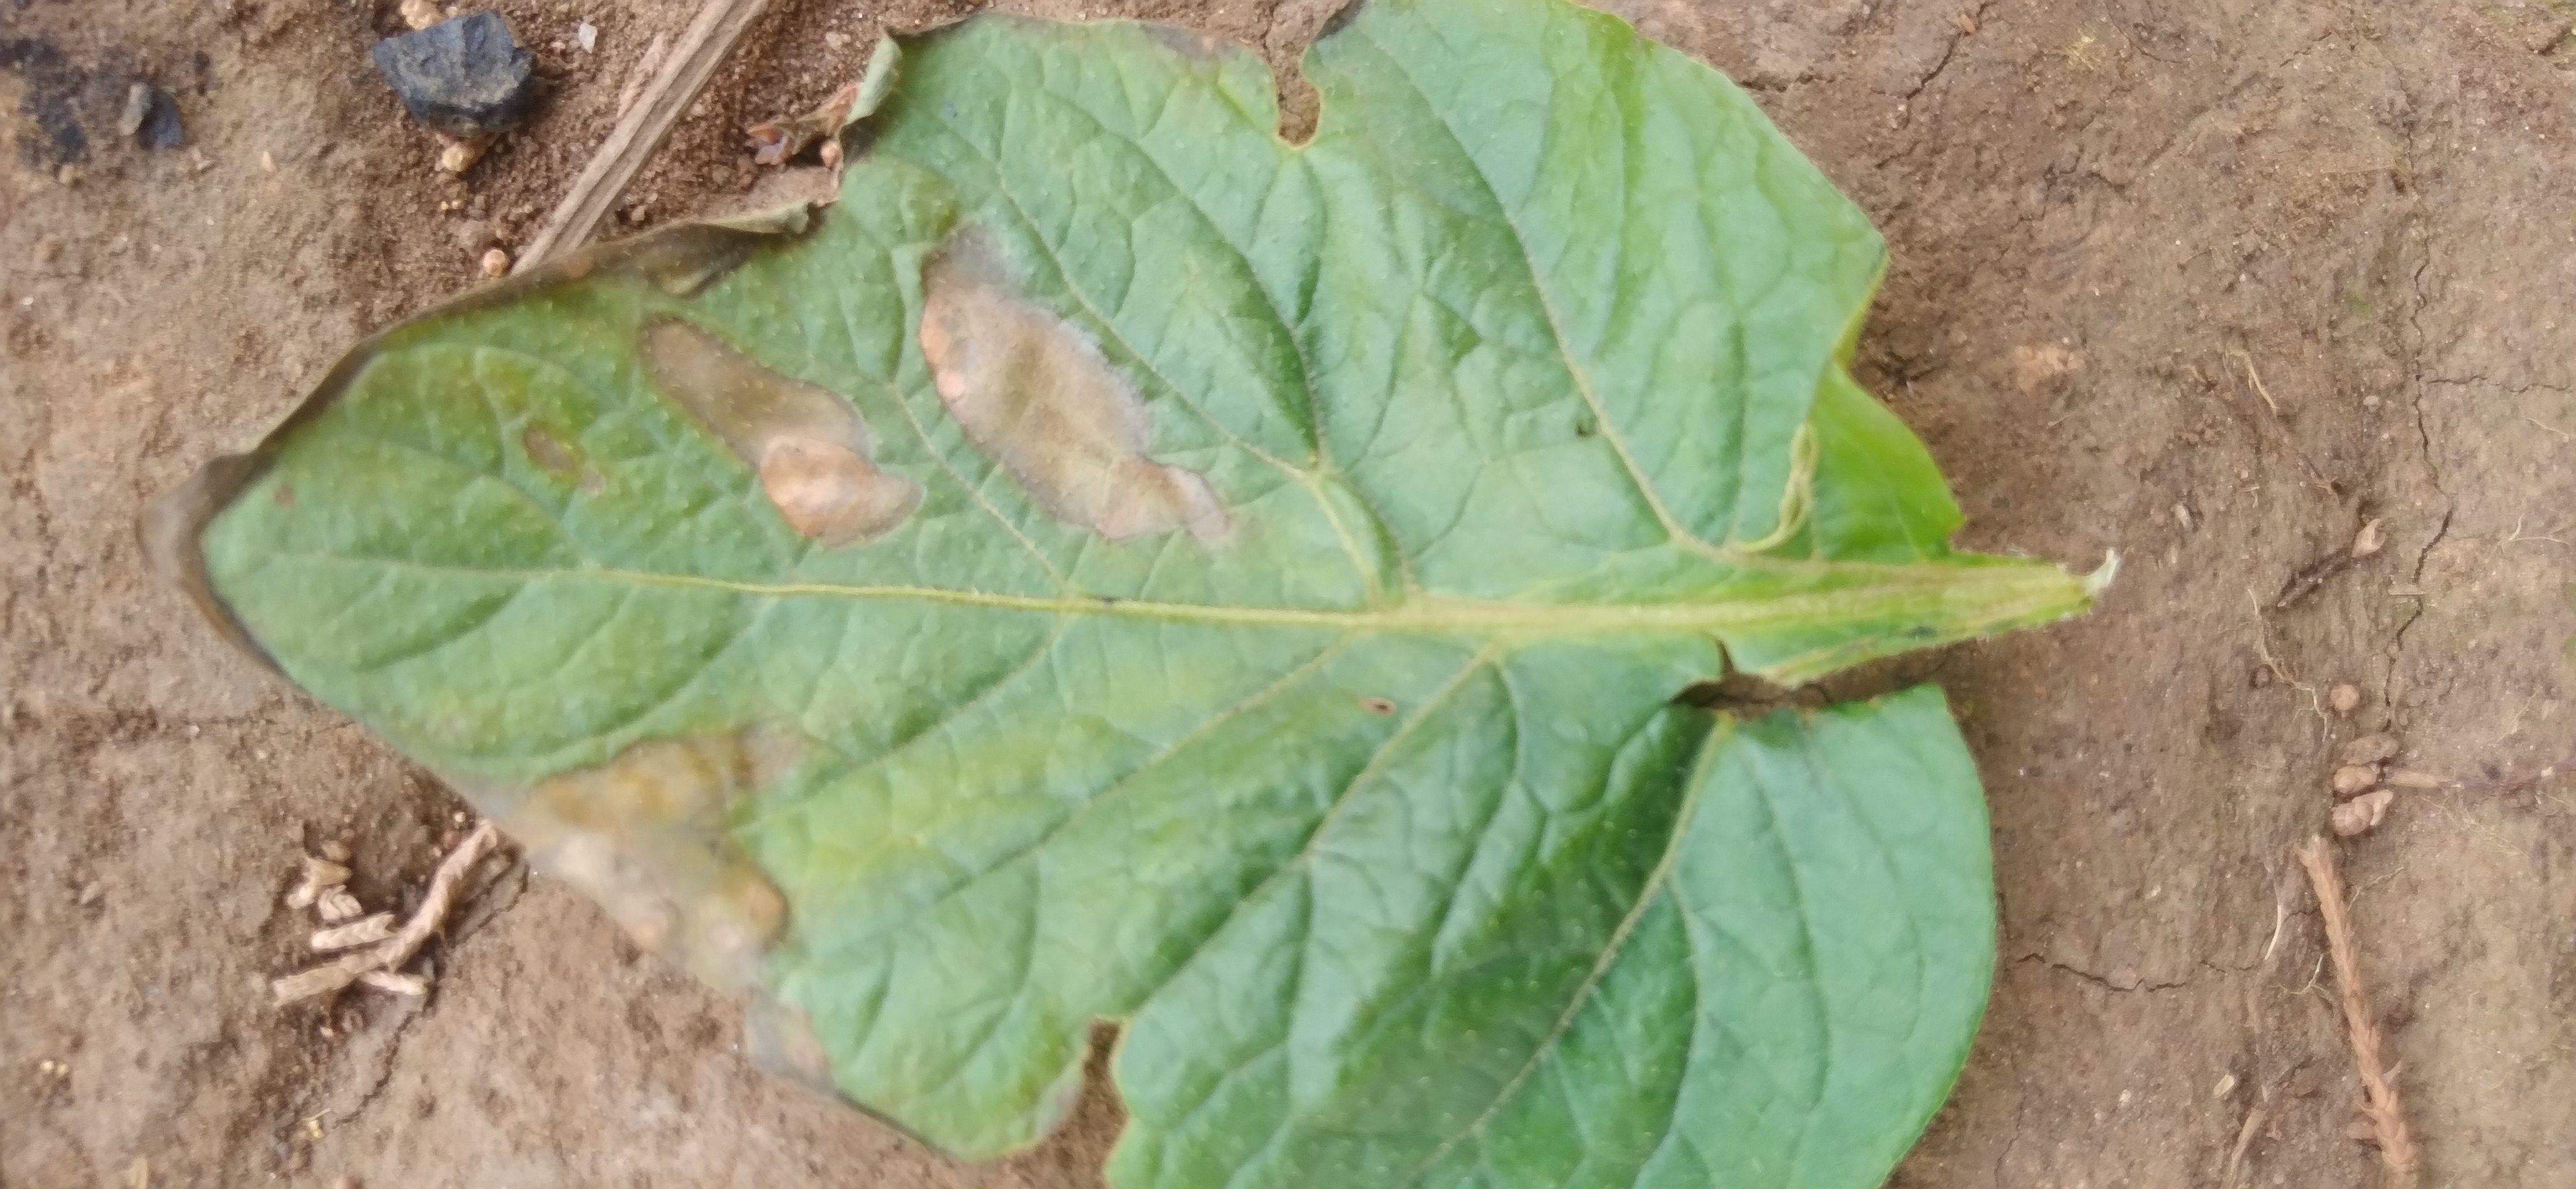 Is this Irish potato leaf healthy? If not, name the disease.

early blight
